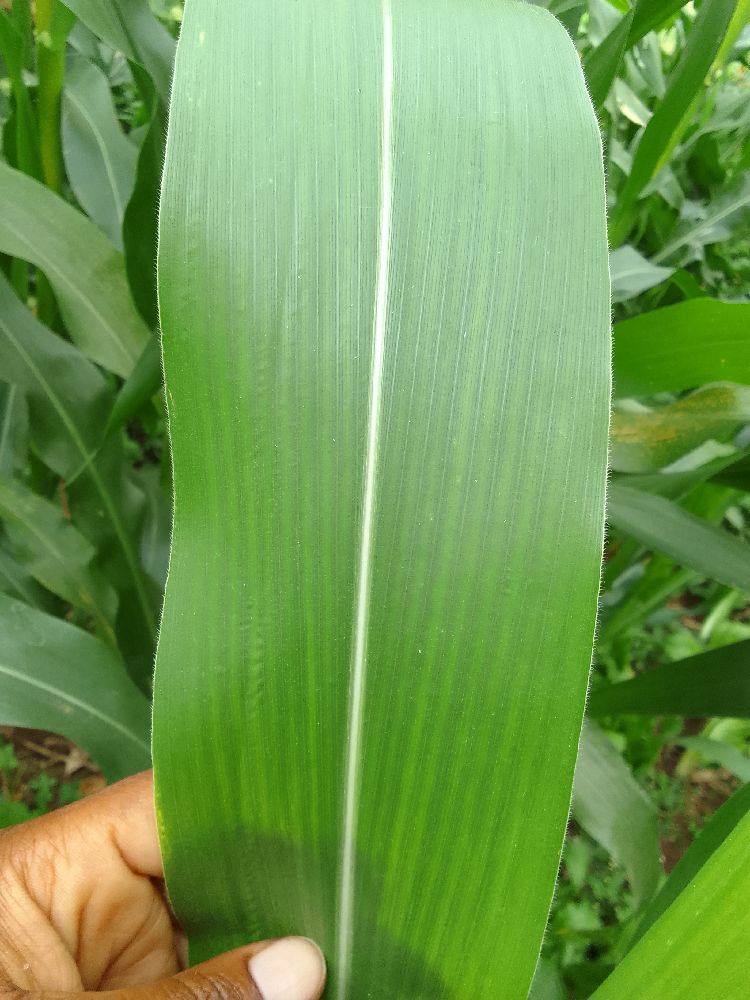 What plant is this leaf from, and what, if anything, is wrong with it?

maize, healthy
